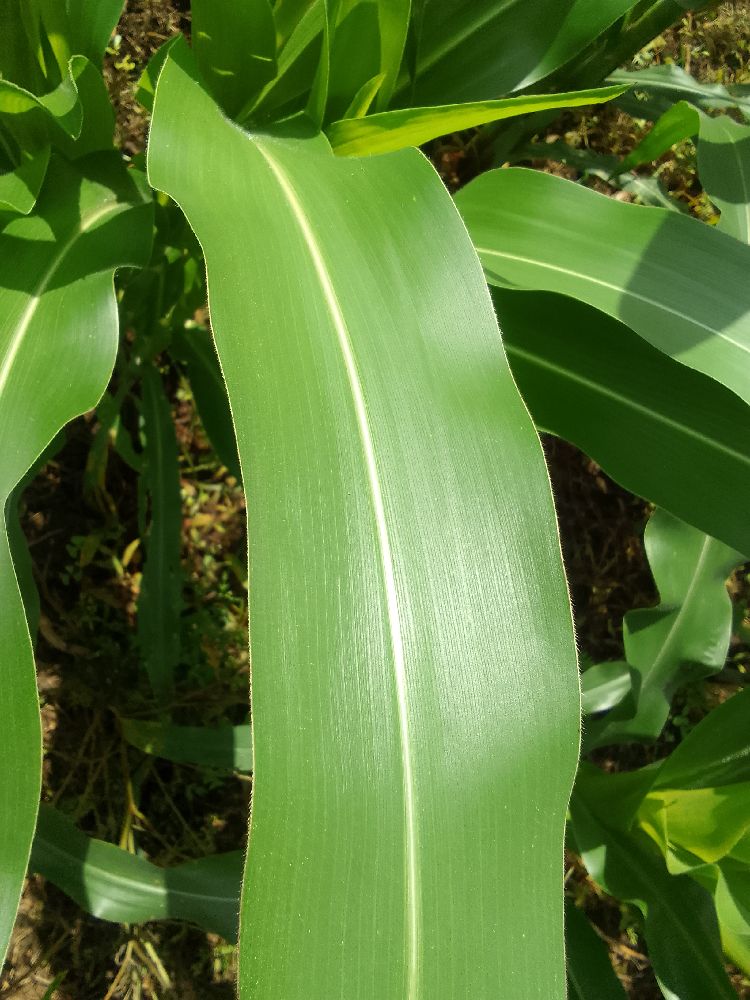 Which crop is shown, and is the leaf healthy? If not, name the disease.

maize, healthy
